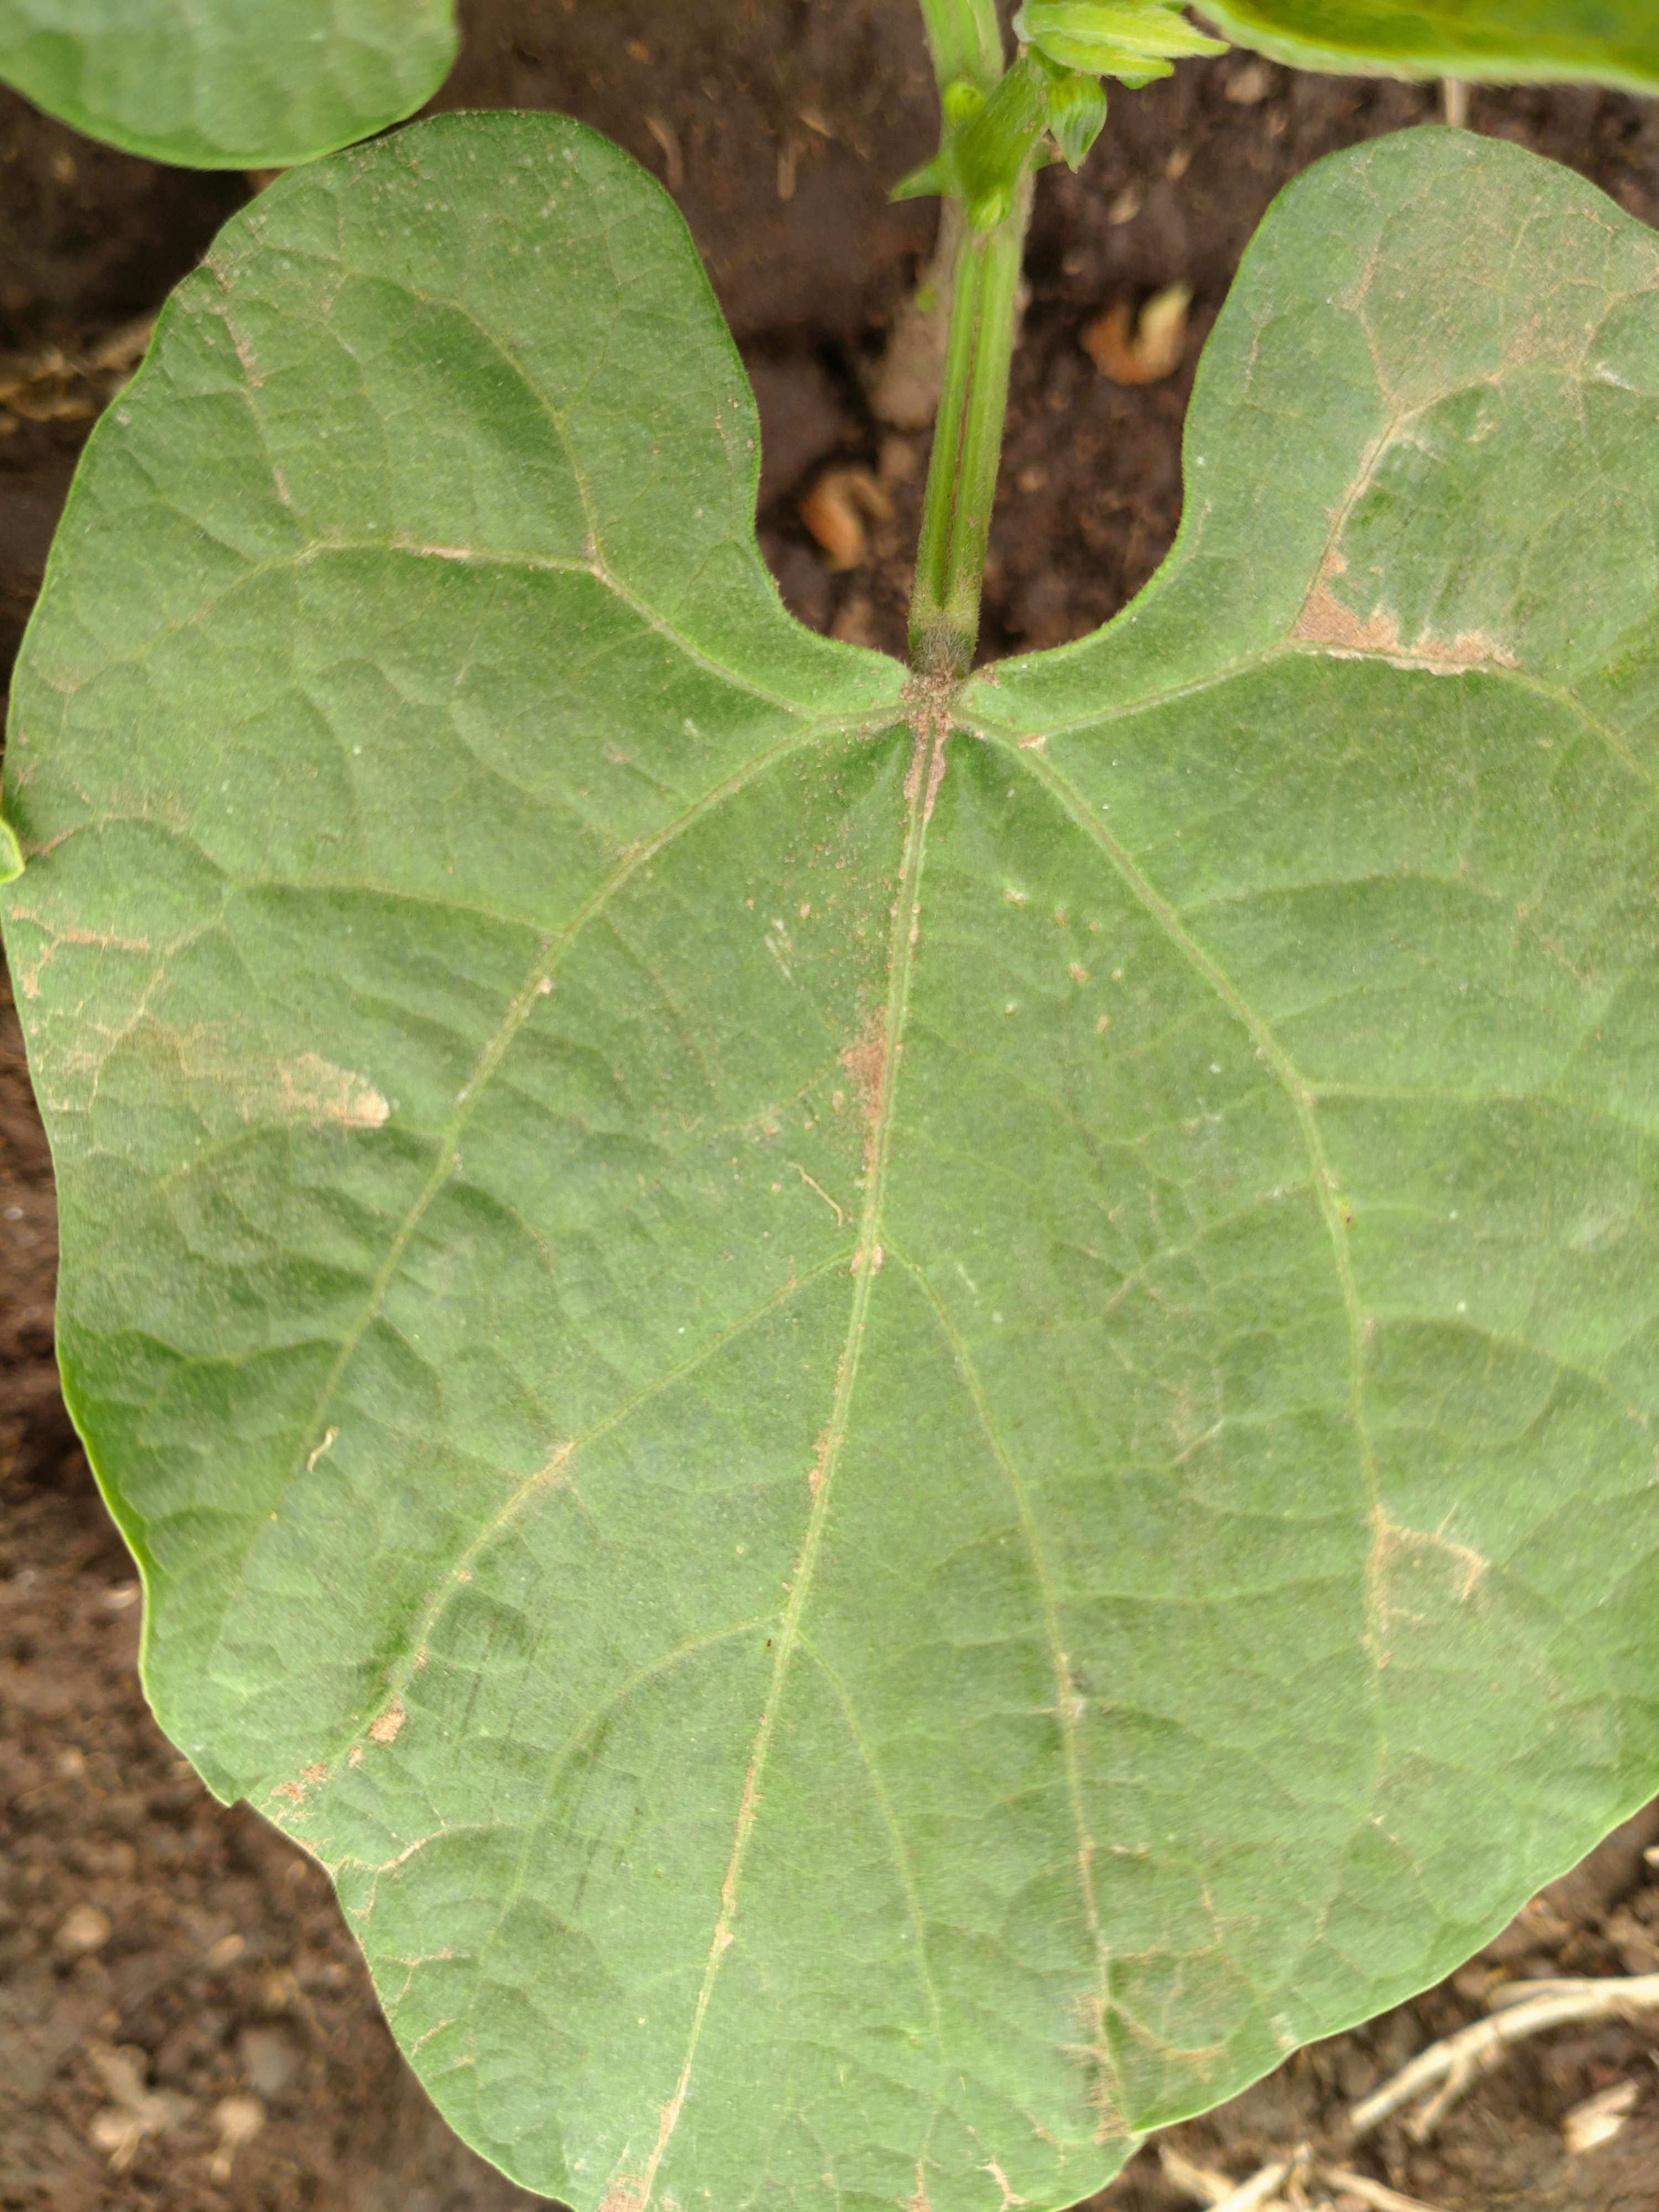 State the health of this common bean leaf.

healthy
